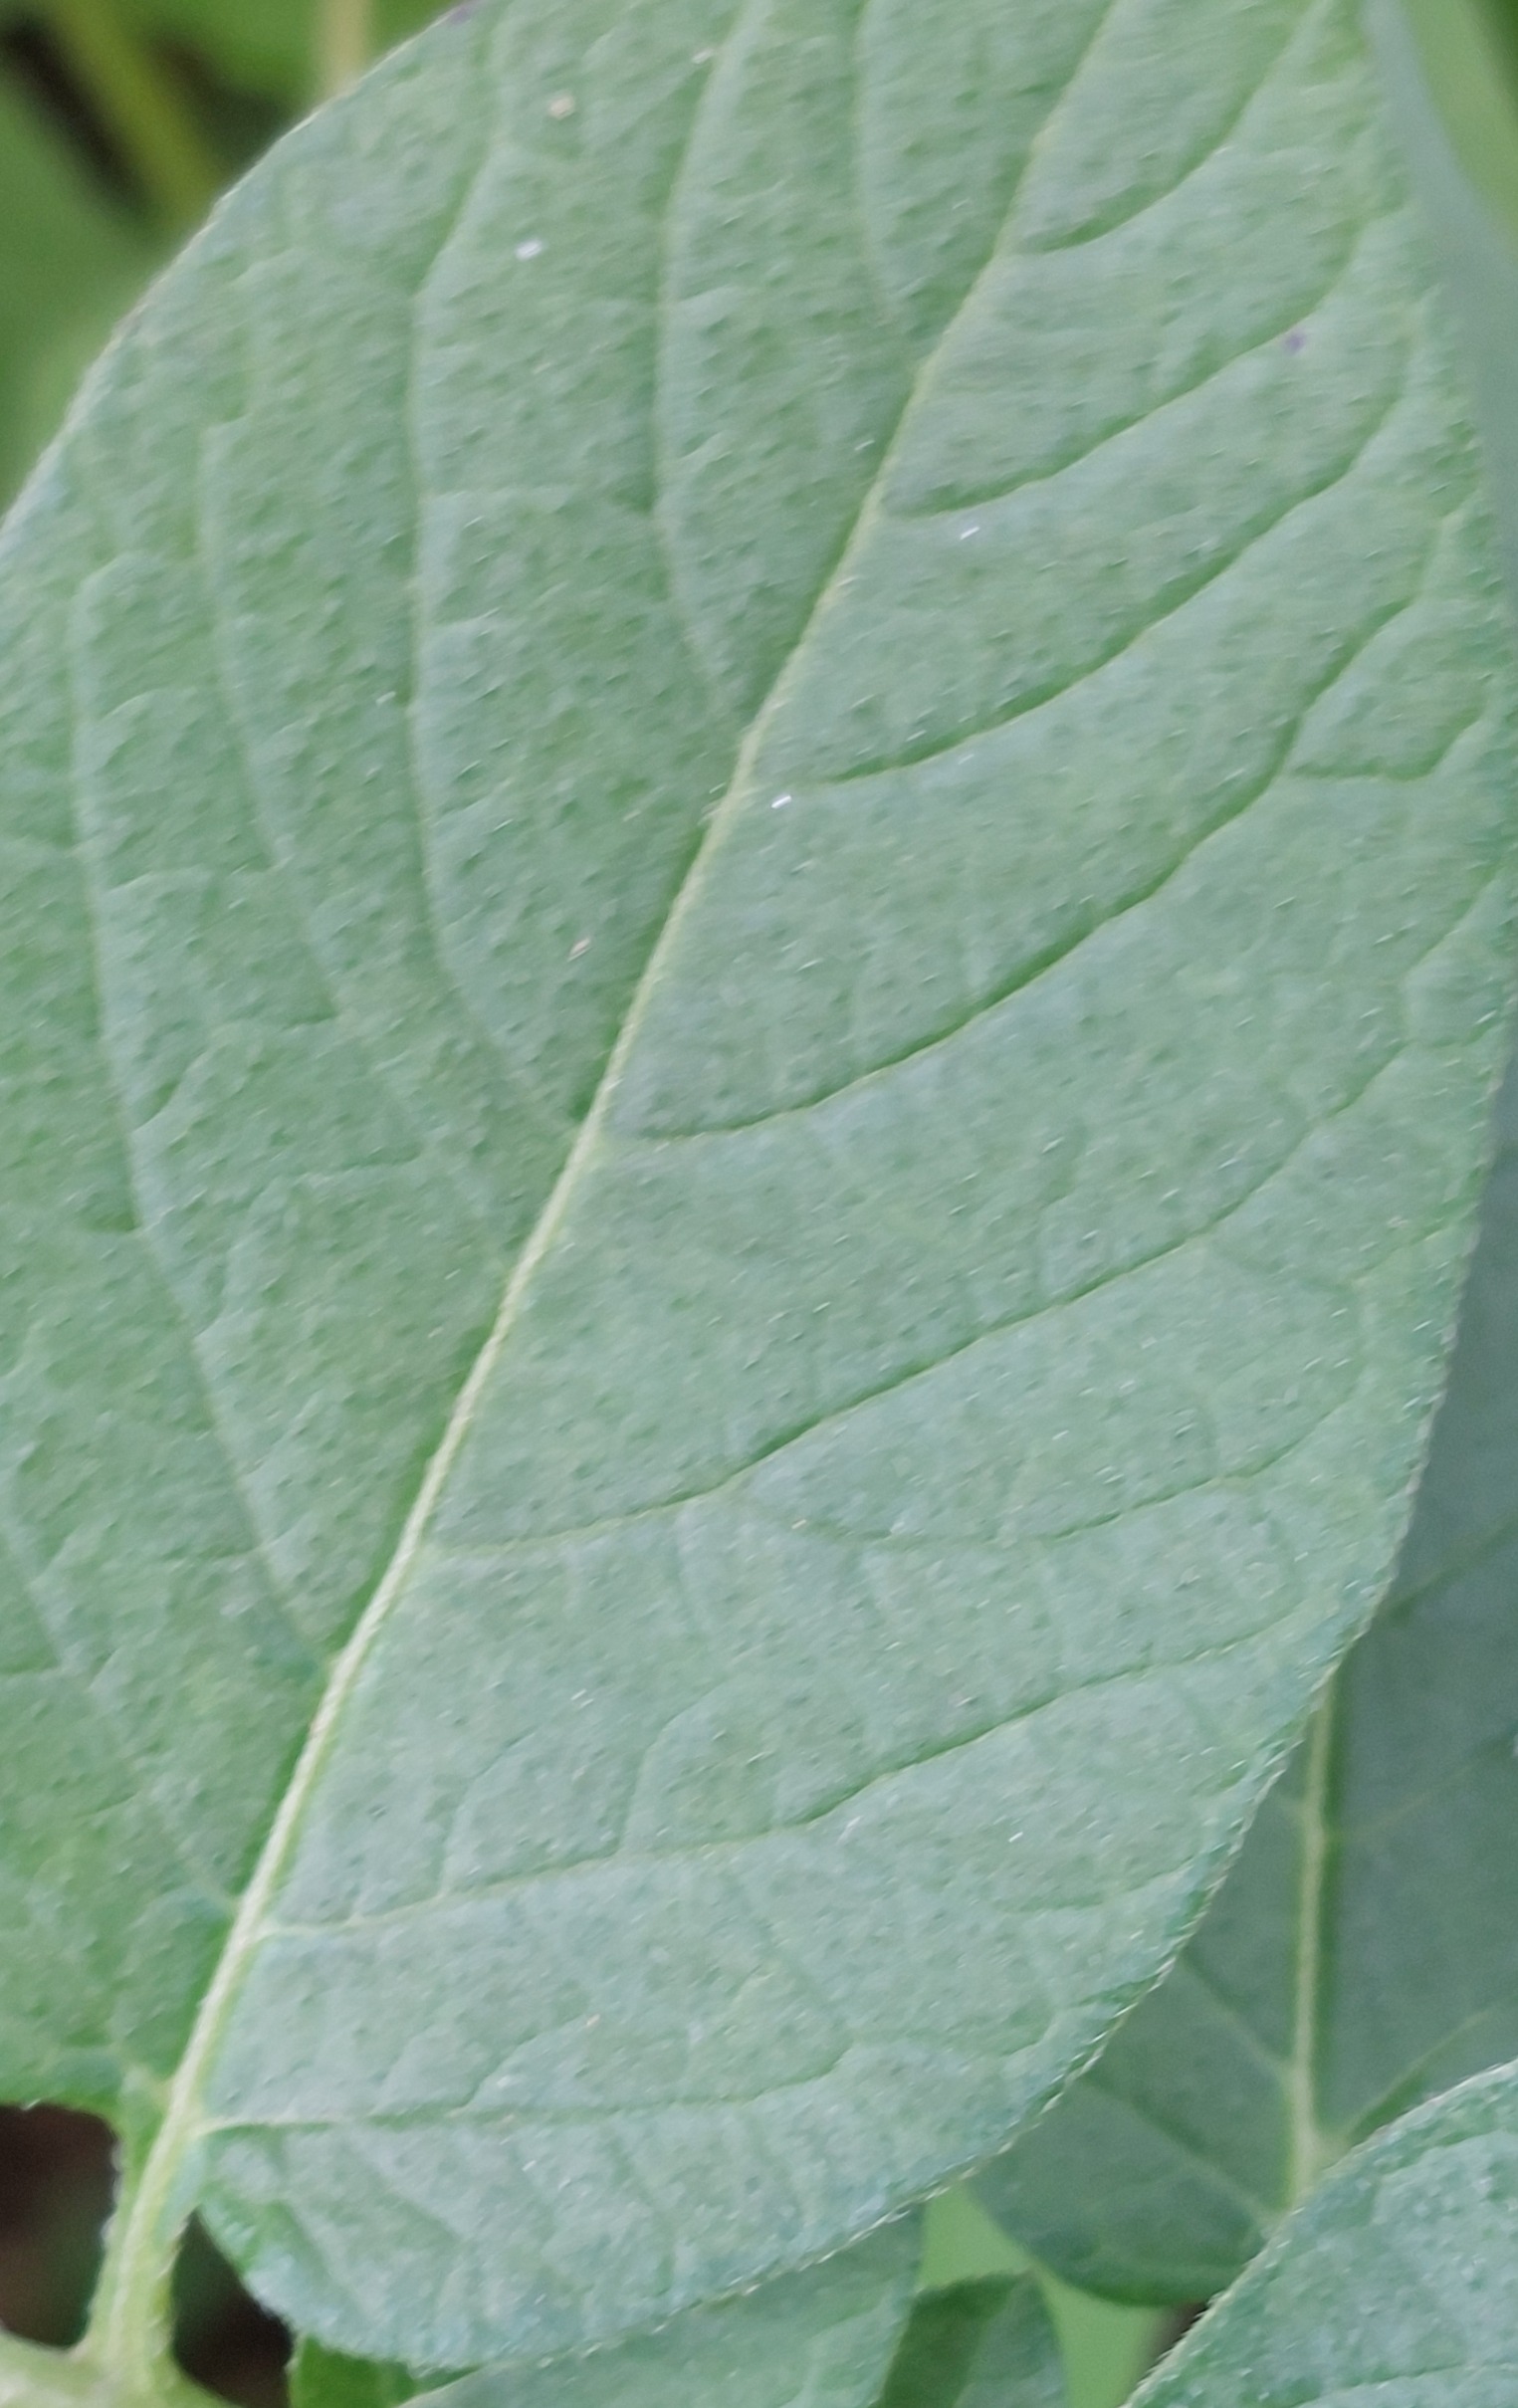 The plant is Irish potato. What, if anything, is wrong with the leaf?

healthy
